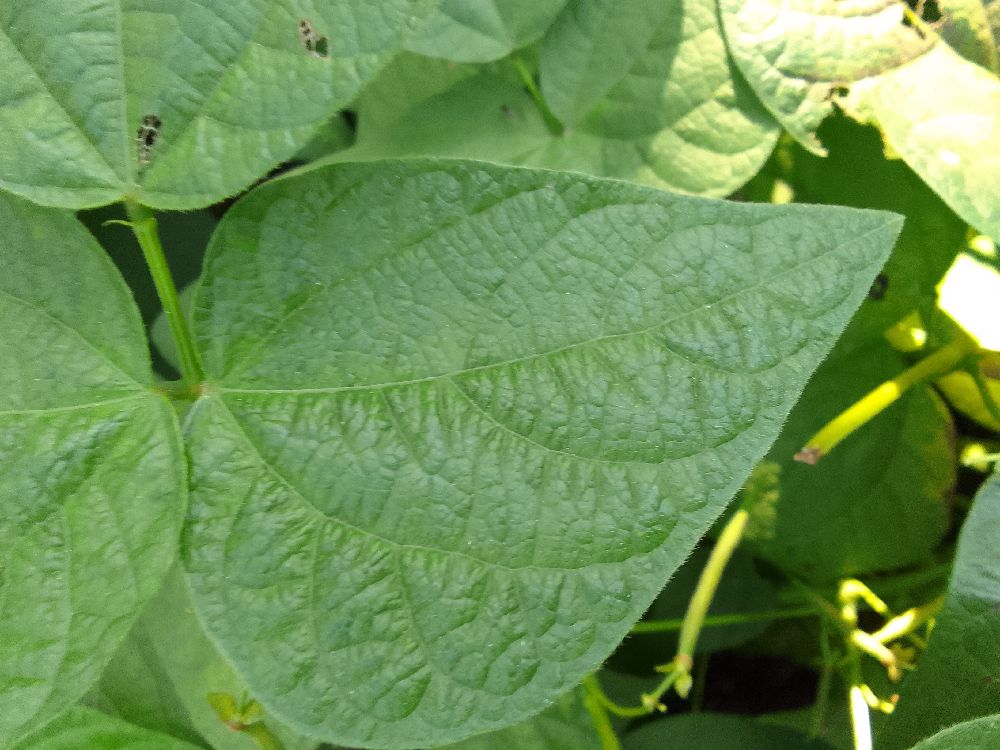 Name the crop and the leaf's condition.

common bean, healthy
